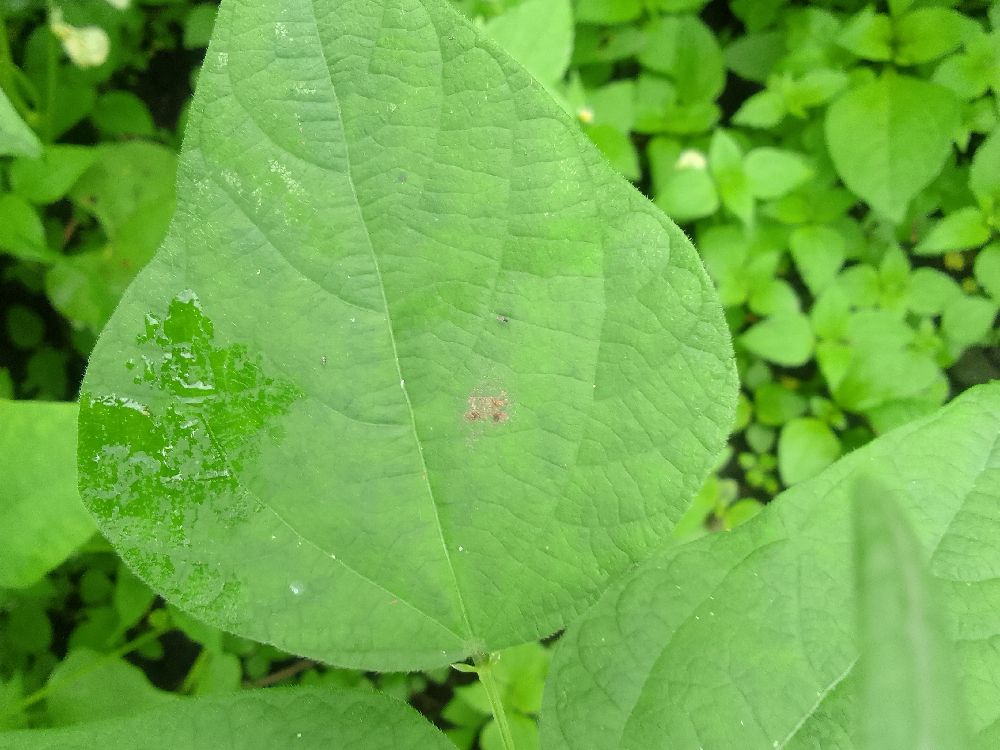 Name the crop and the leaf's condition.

common bean, healthy
